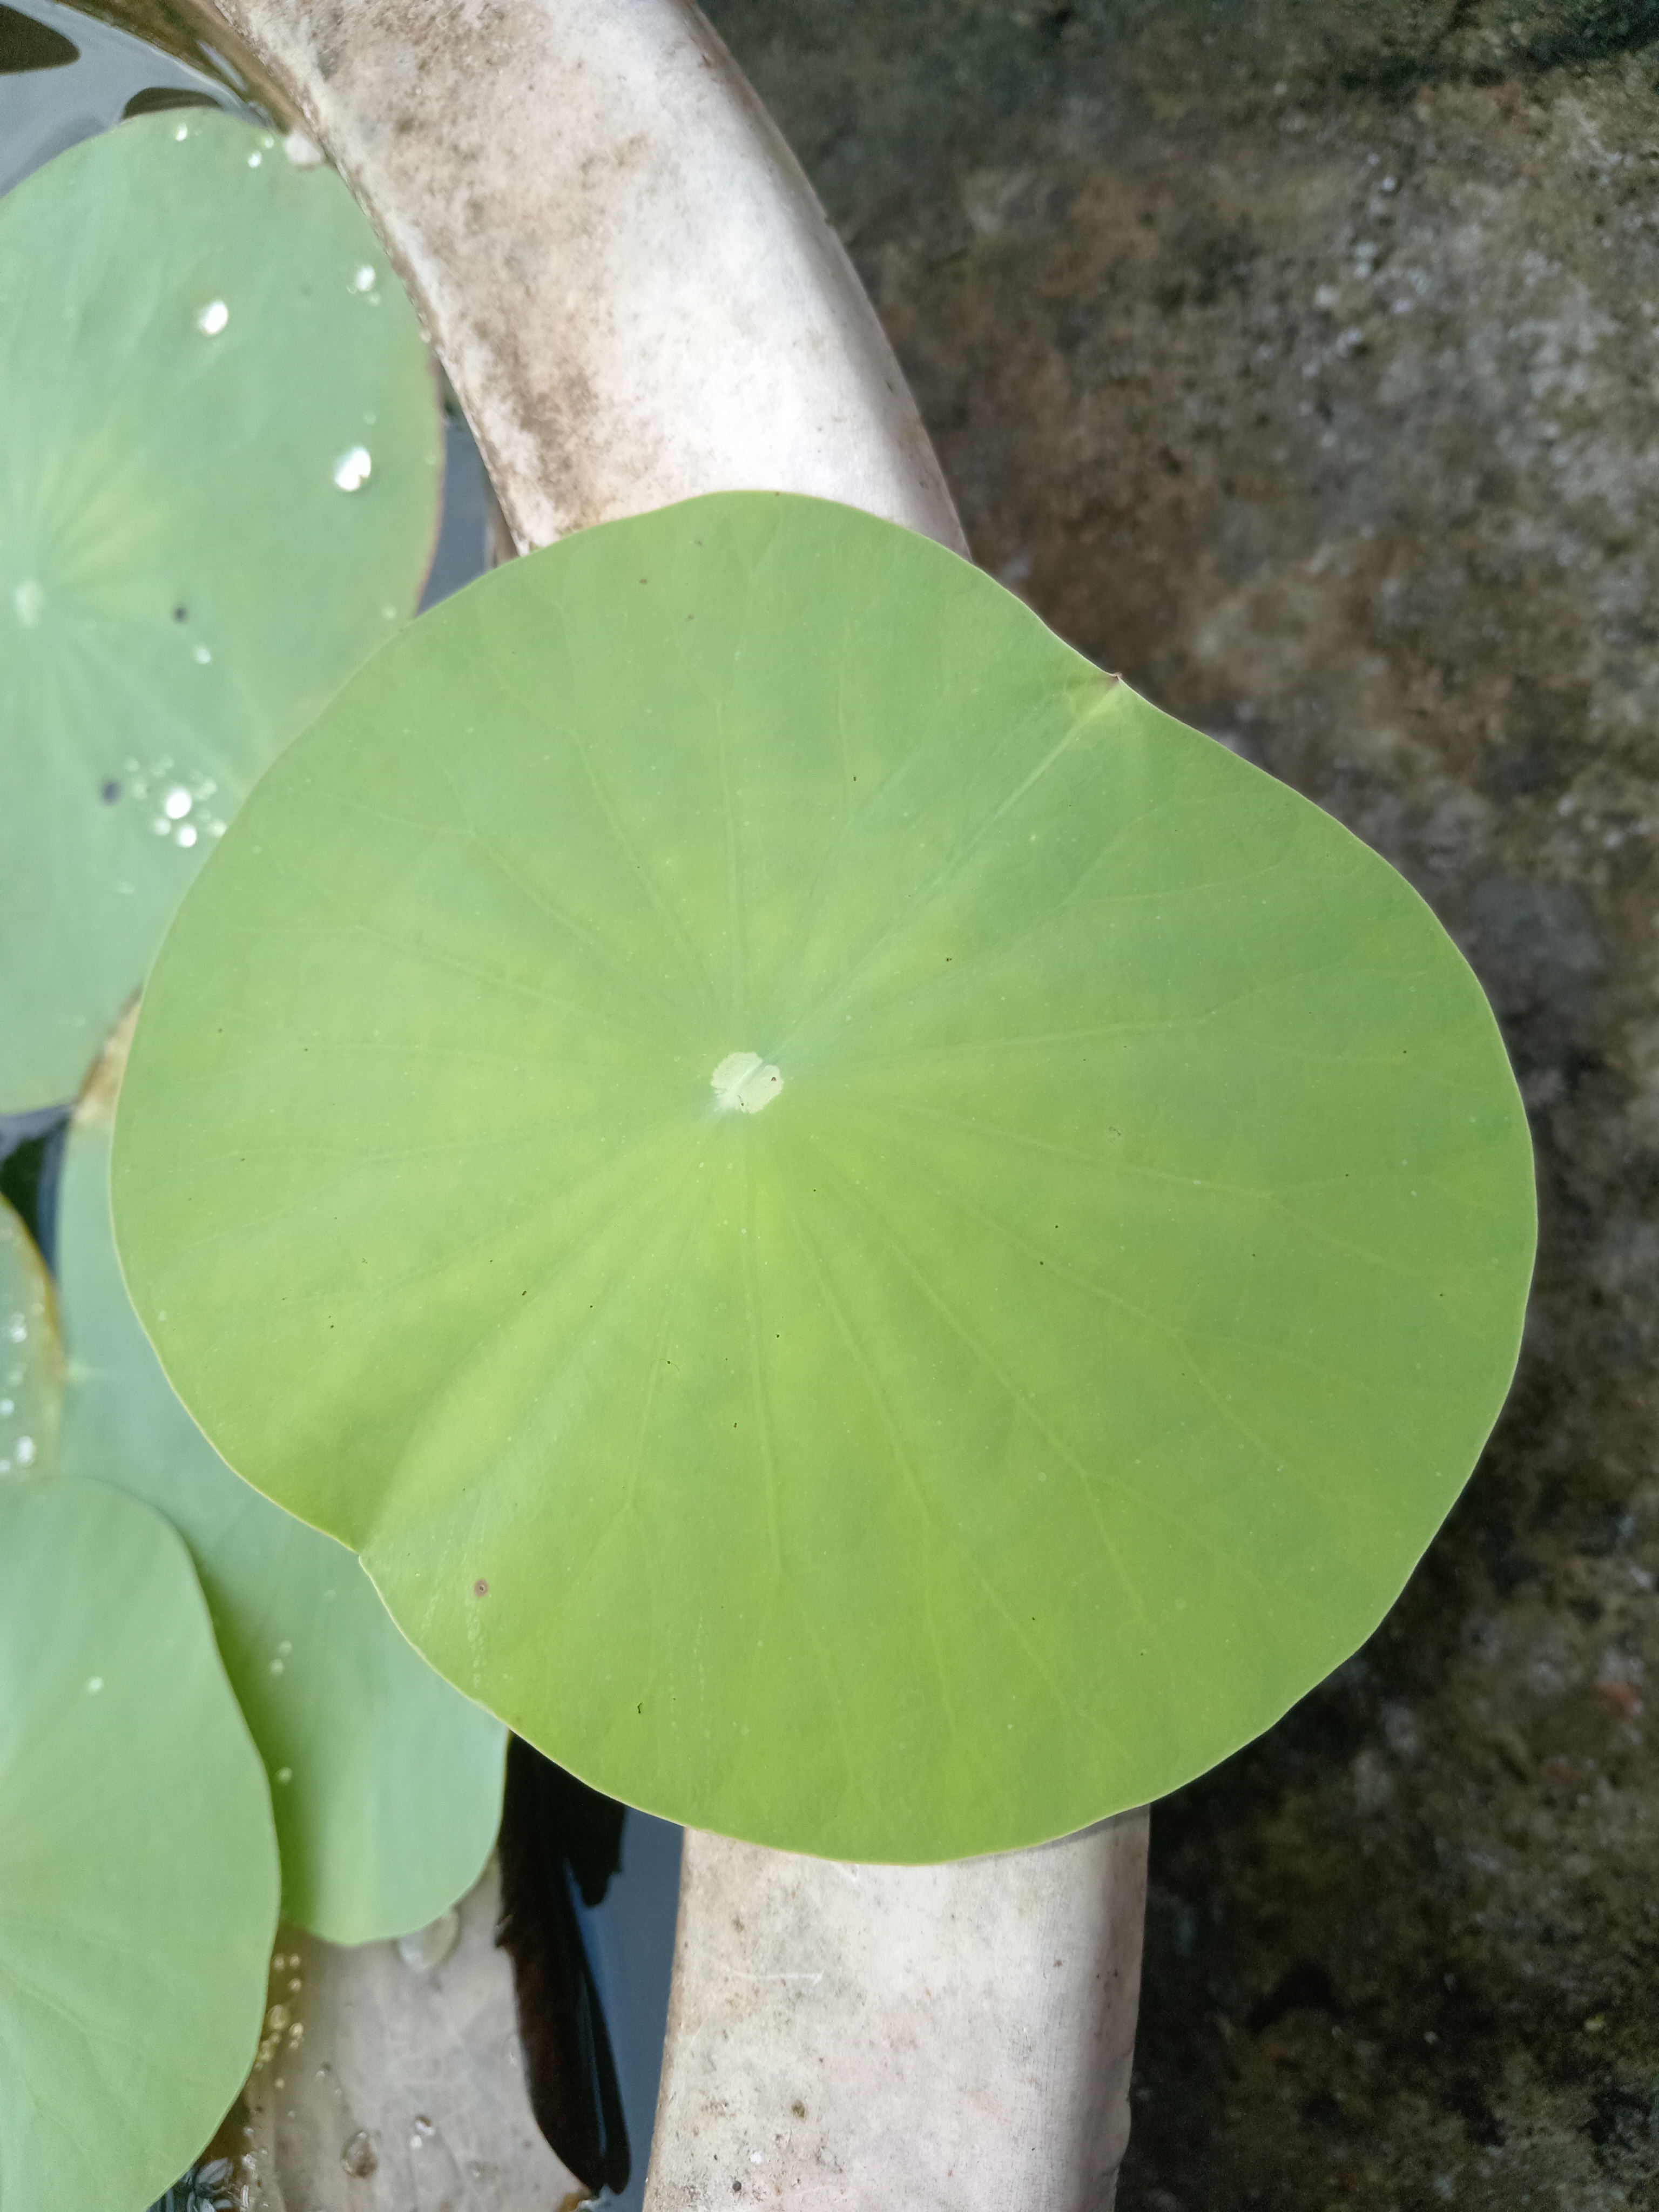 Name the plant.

lotus
